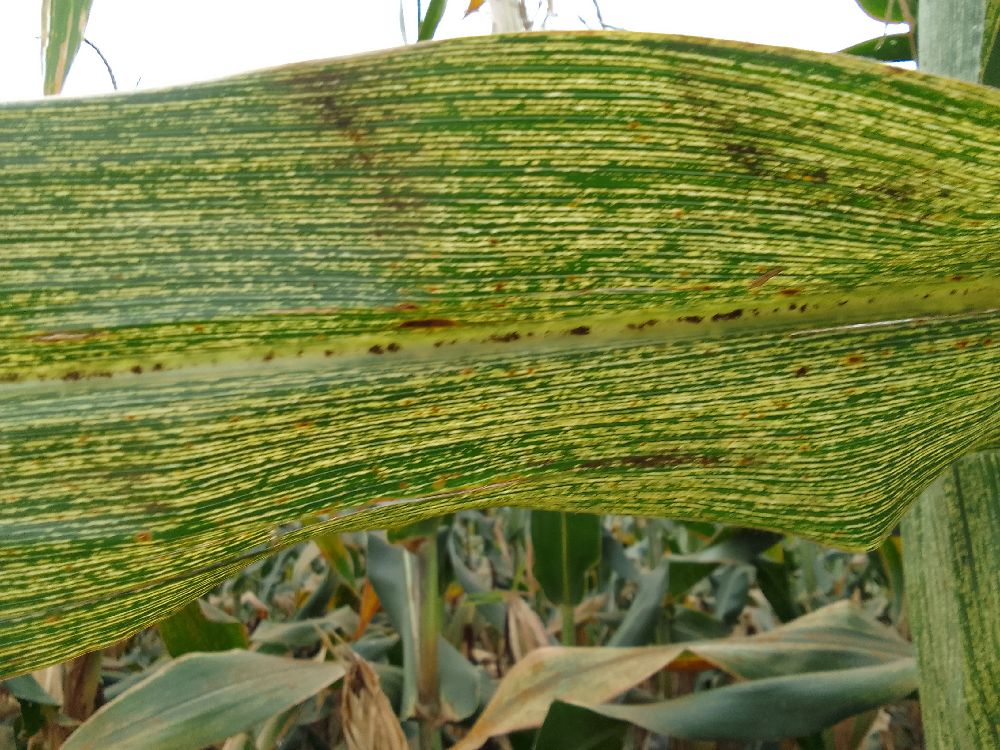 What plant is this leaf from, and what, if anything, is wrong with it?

maize, maize streak virus
